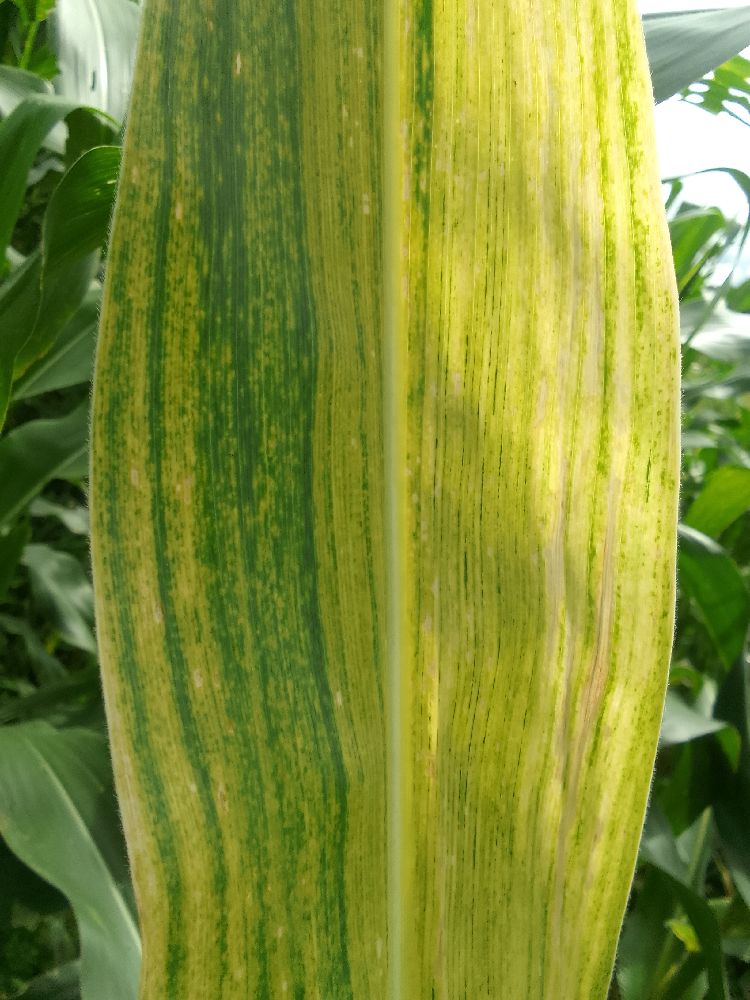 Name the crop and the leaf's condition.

maize, maize lethal necrosis
